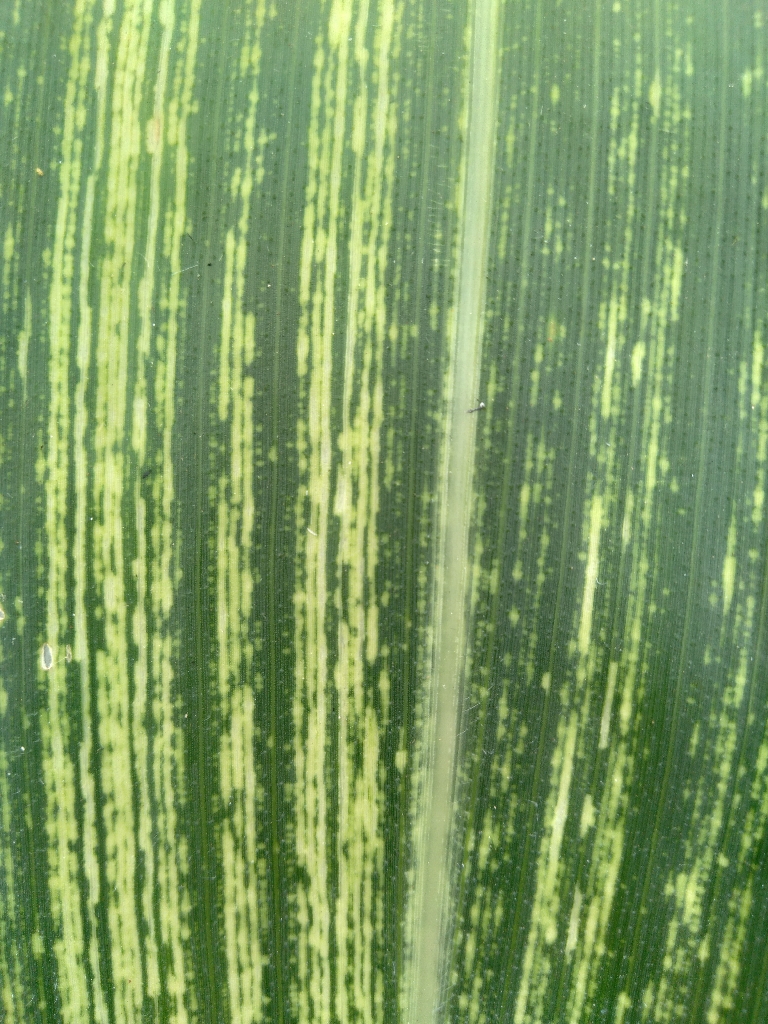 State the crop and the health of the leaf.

maize, maize streak virus
